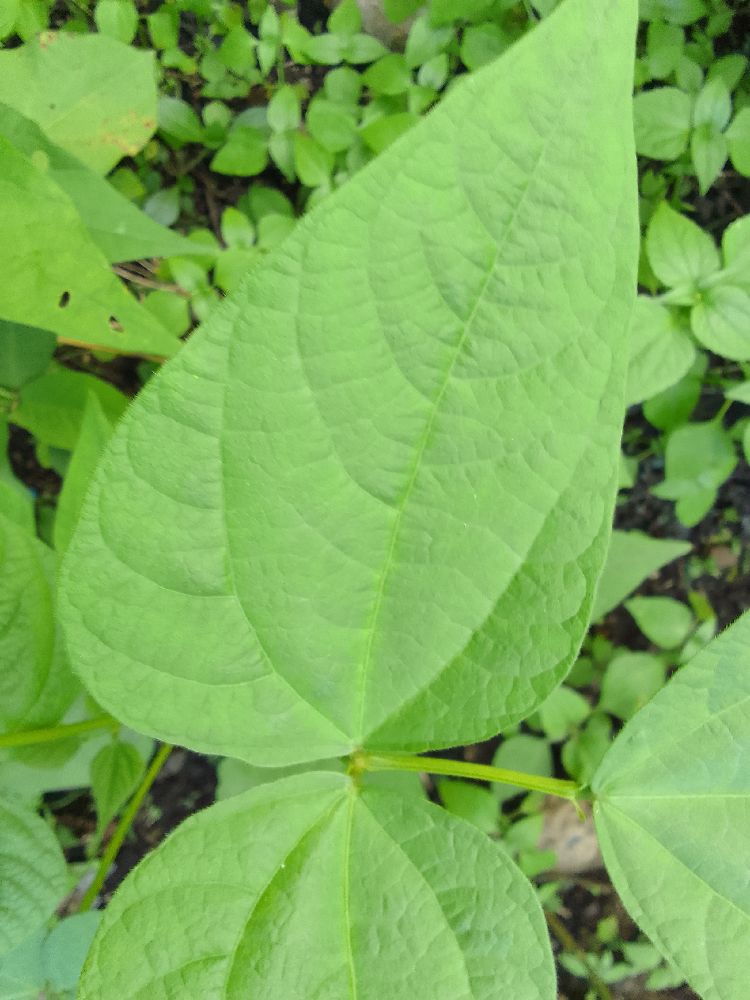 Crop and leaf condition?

common bean, healthy
